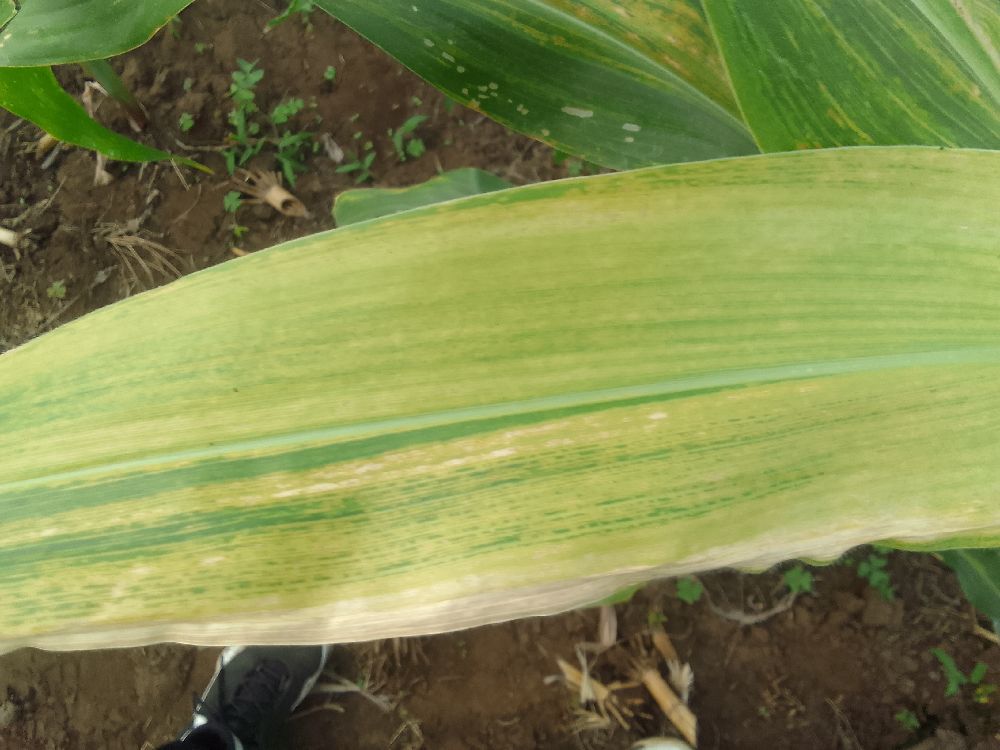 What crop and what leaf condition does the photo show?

maize, maize lethal necrosis
